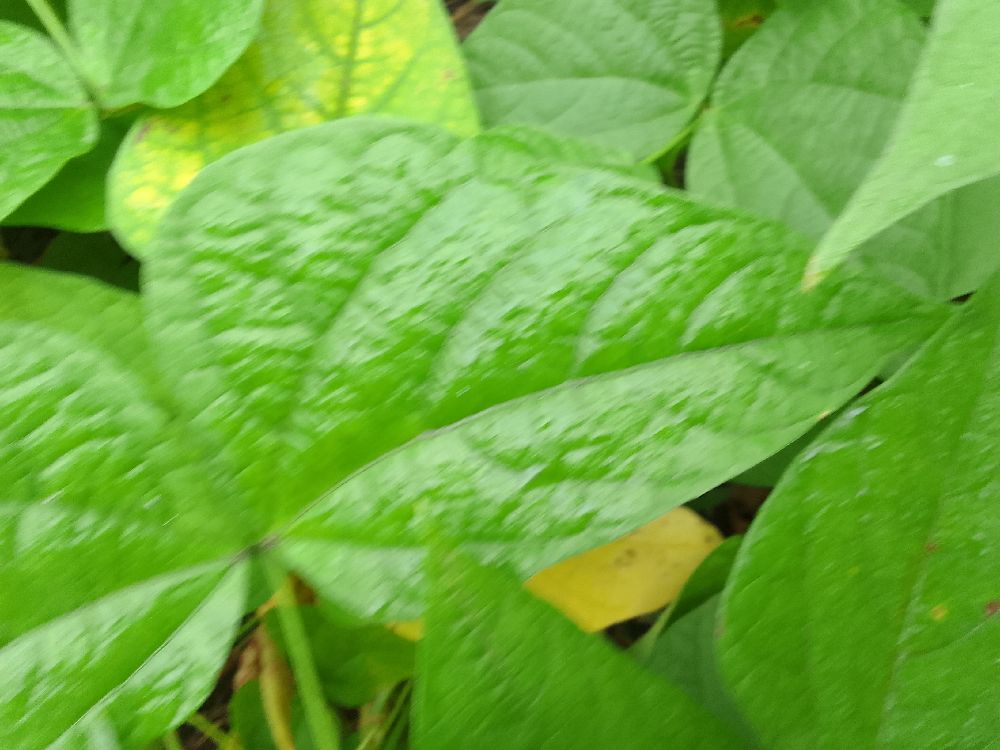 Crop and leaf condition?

common bean, healthy
